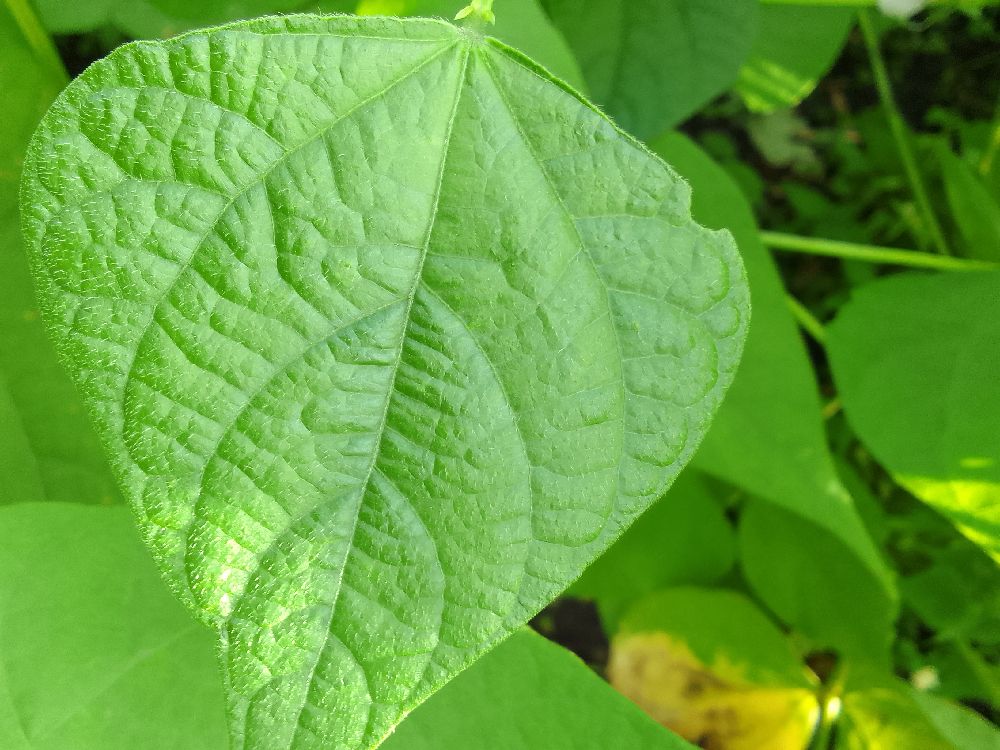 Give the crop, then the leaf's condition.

common bean, healthy
